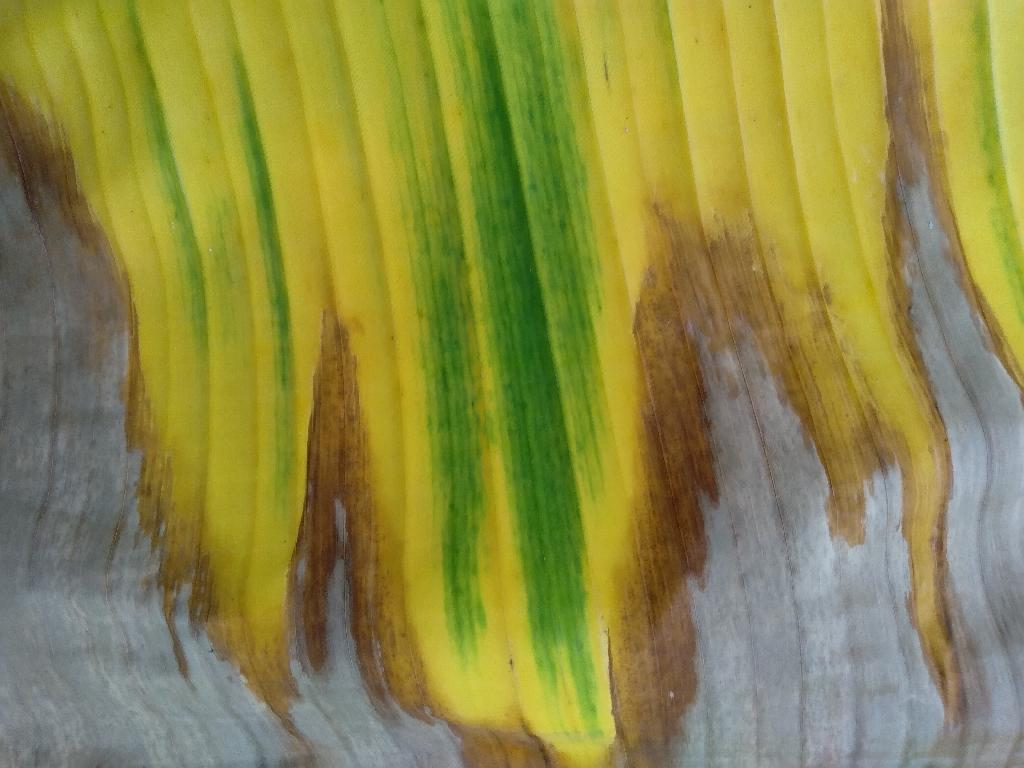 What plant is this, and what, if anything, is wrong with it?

banana, fusarium wilt race 1
